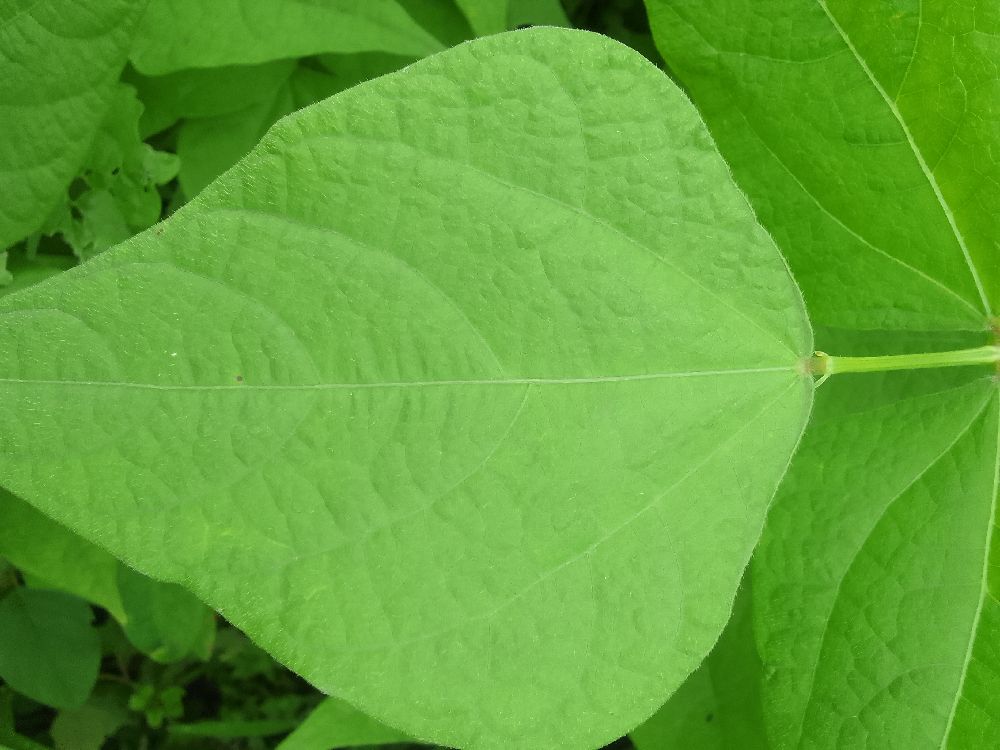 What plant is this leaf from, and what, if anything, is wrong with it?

common bean, healthy
